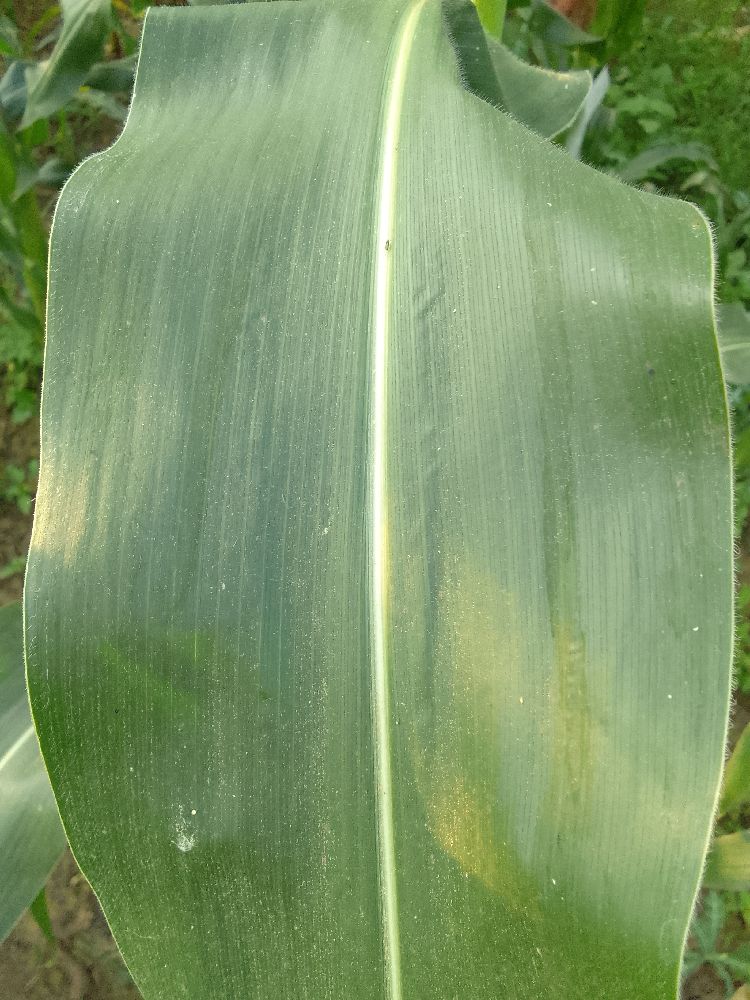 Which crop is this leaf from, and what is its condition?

maize, healthy
